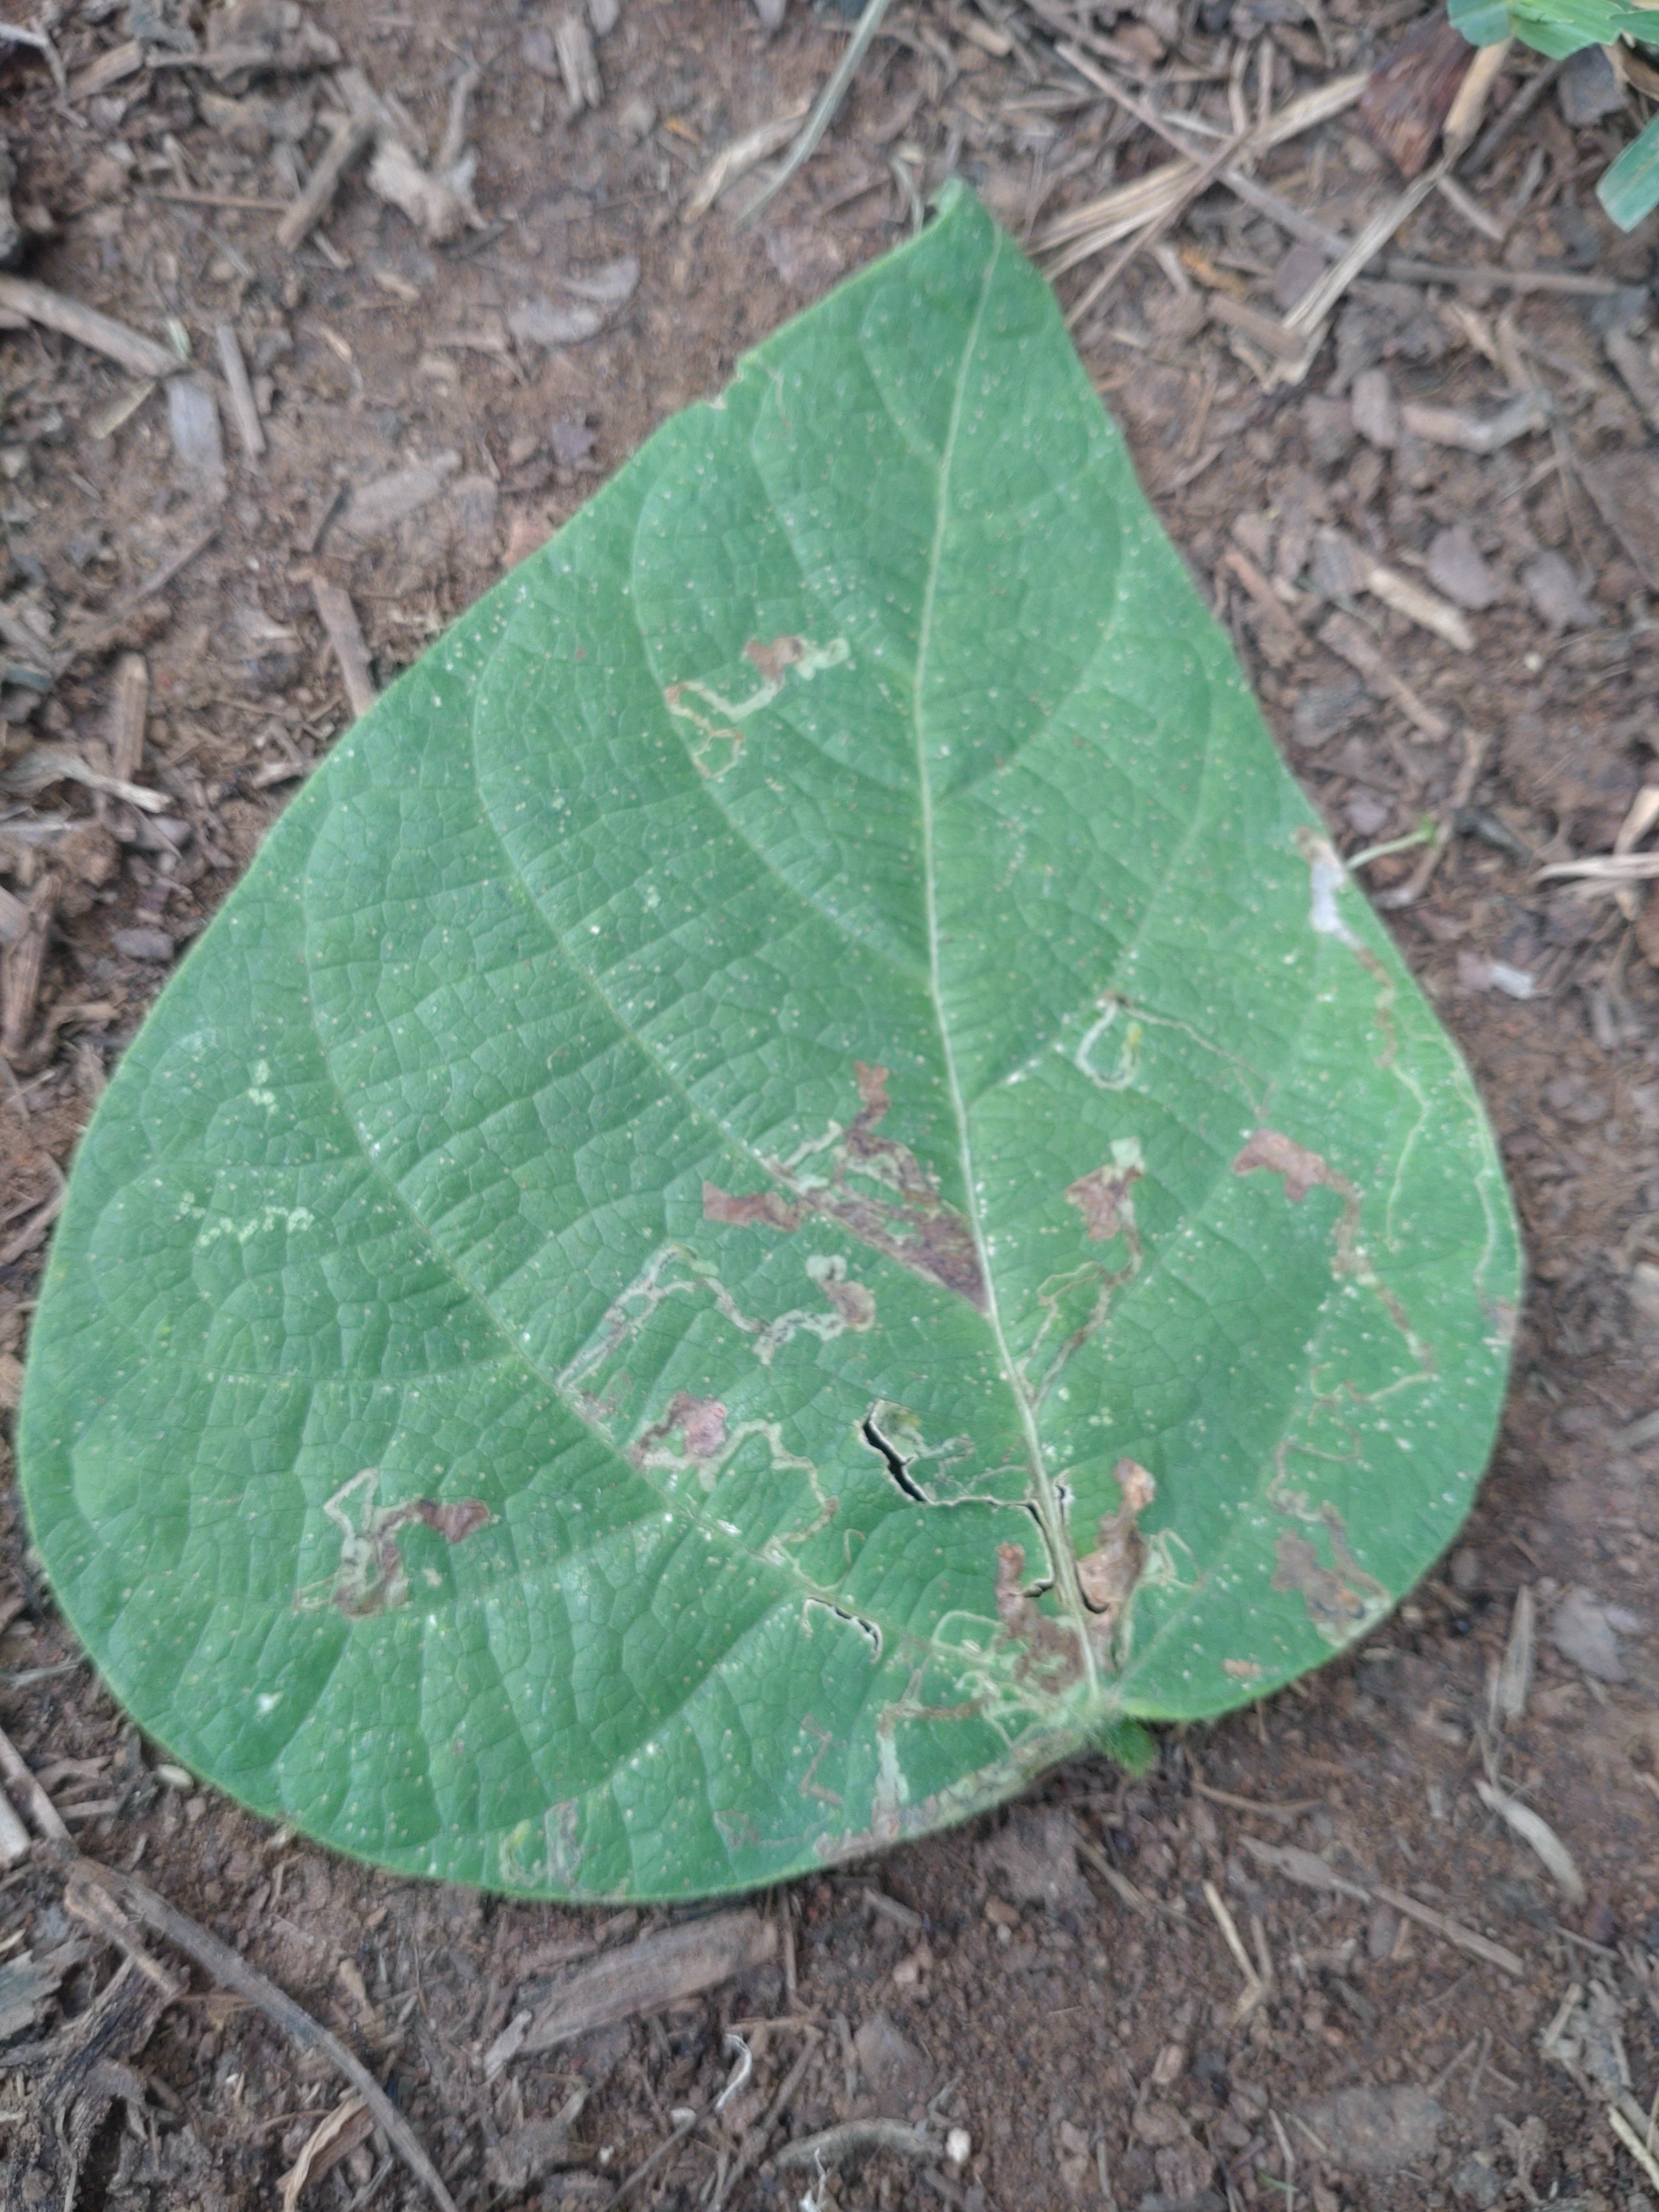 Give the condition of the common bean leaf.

anthracnose
